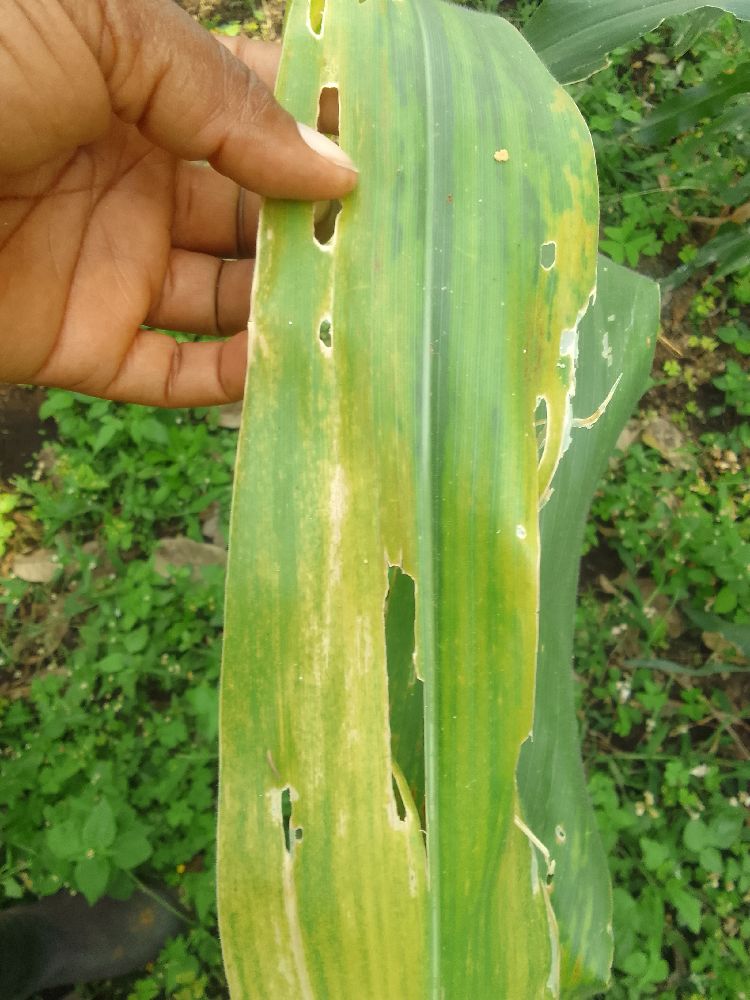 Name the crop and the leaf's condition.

maize, maize lethal necrosis
